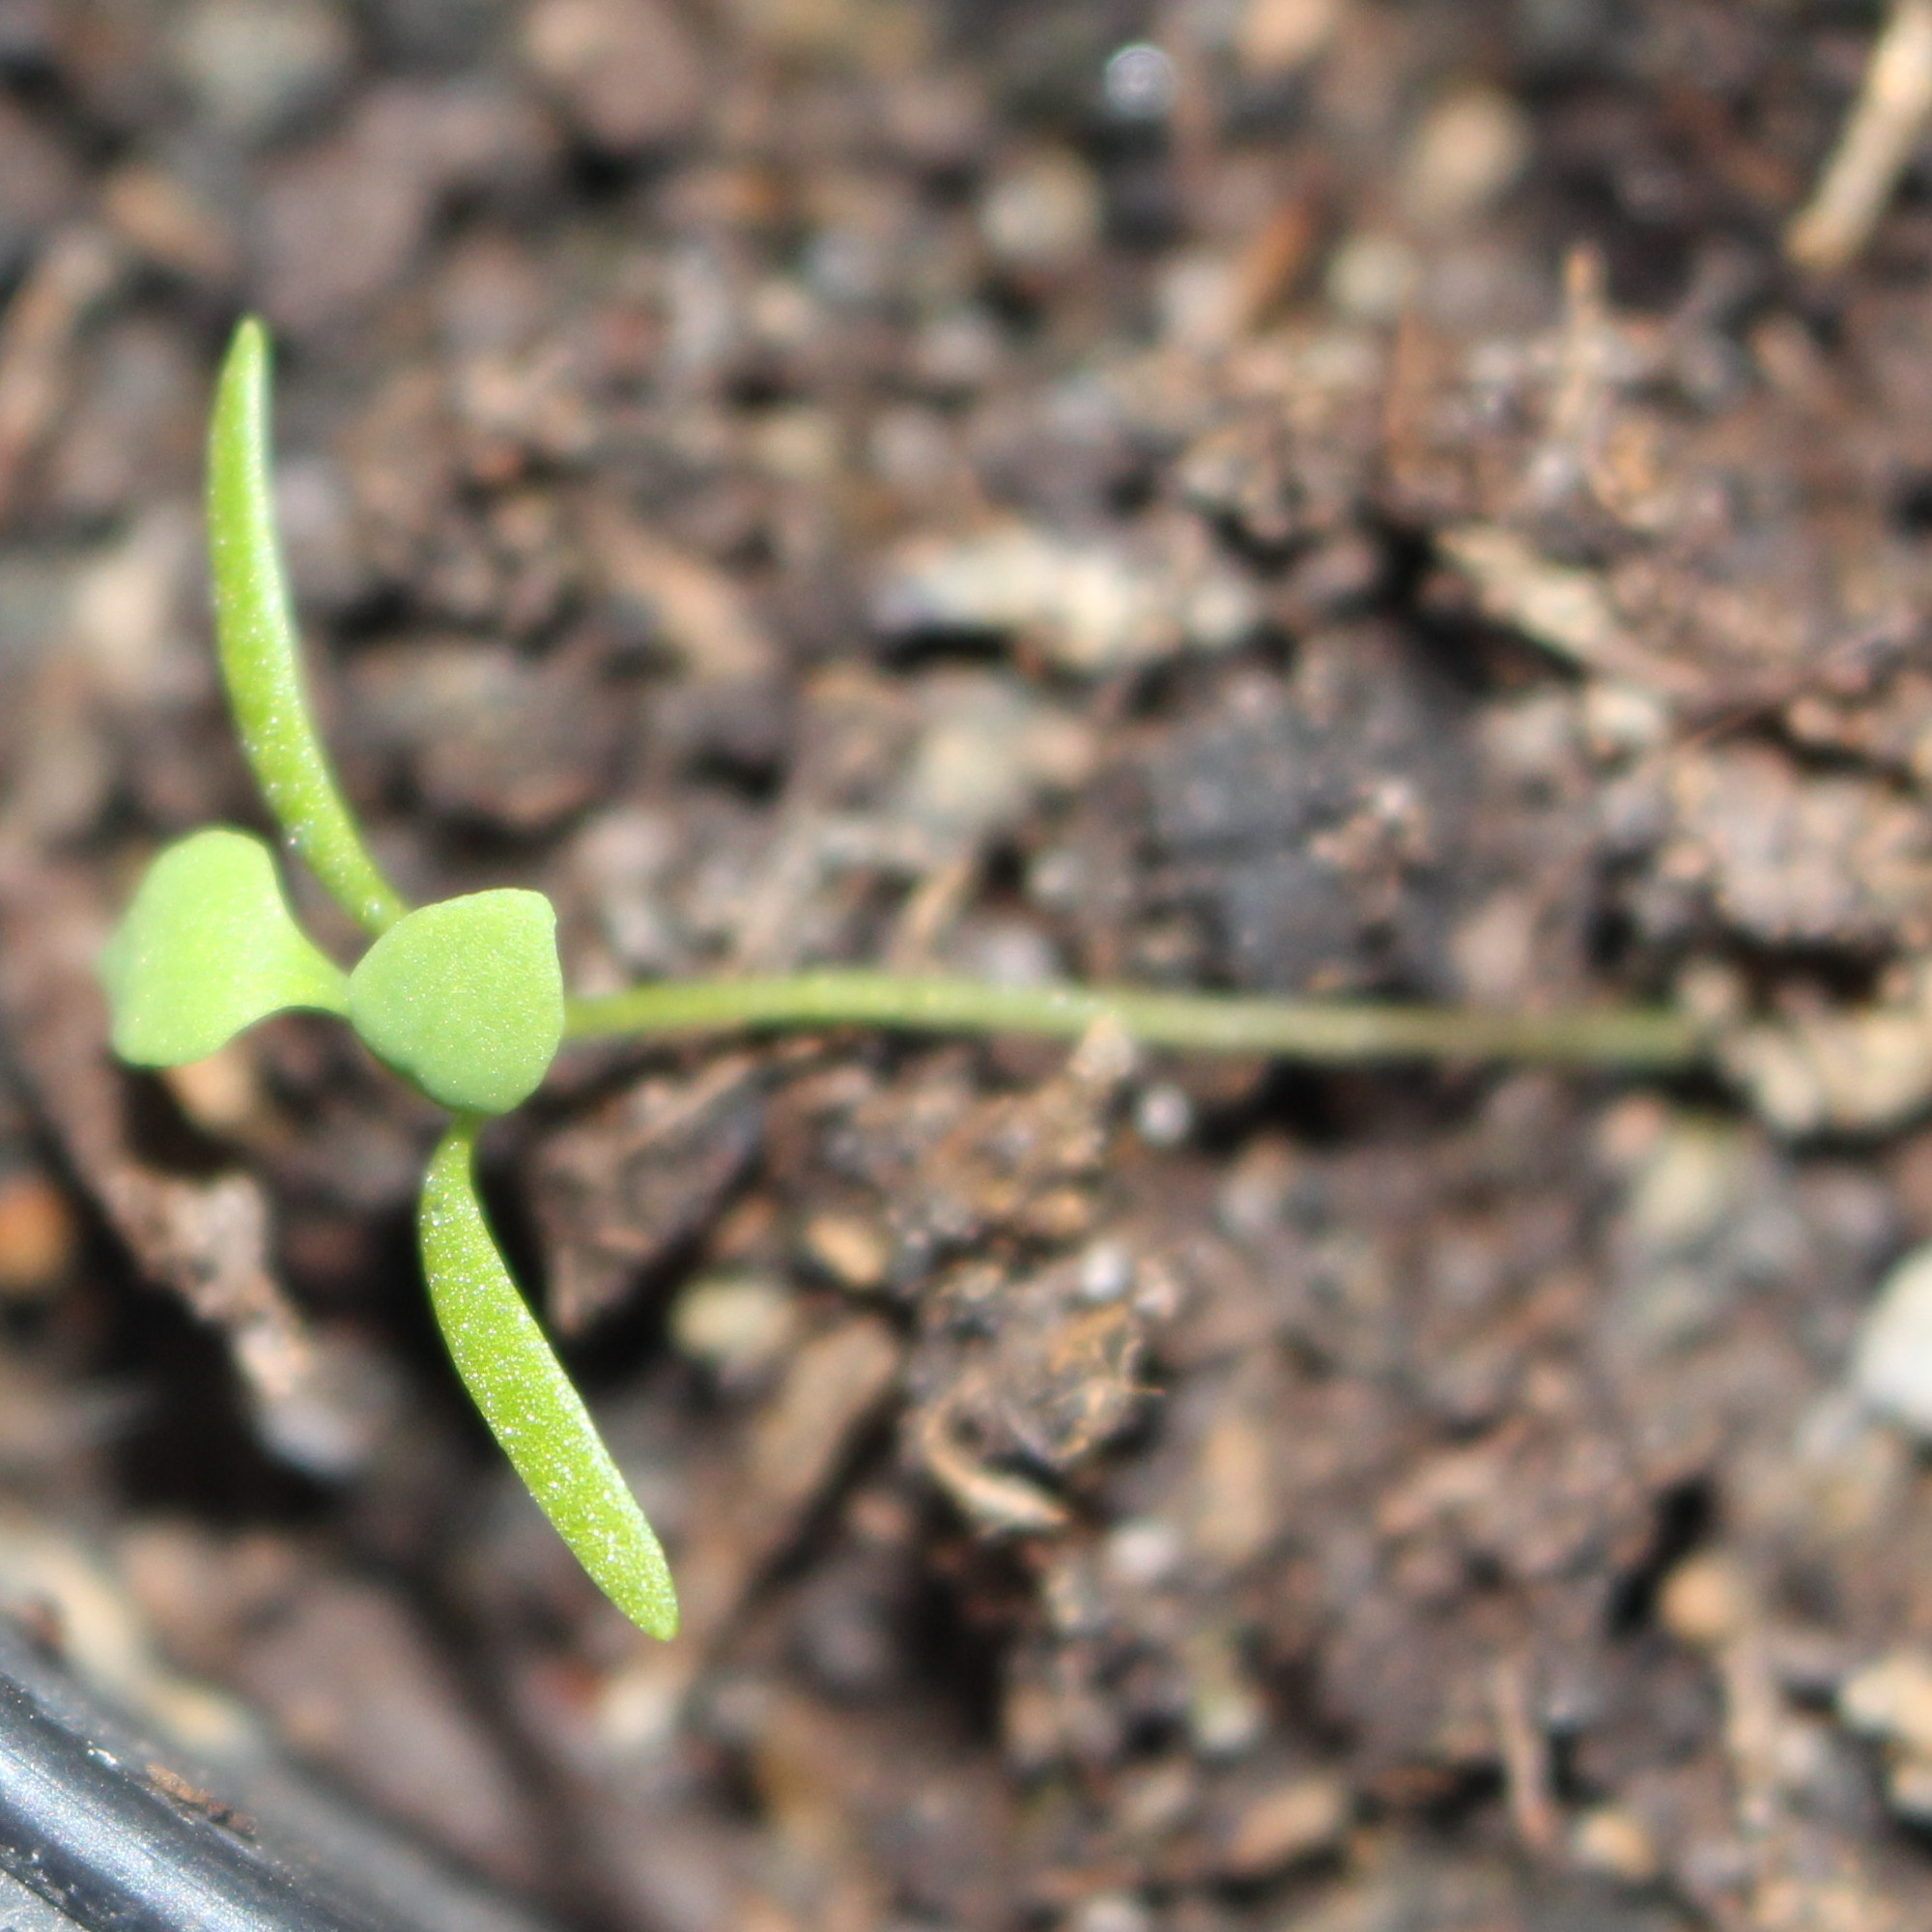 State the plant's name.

Papaver rhoeas
